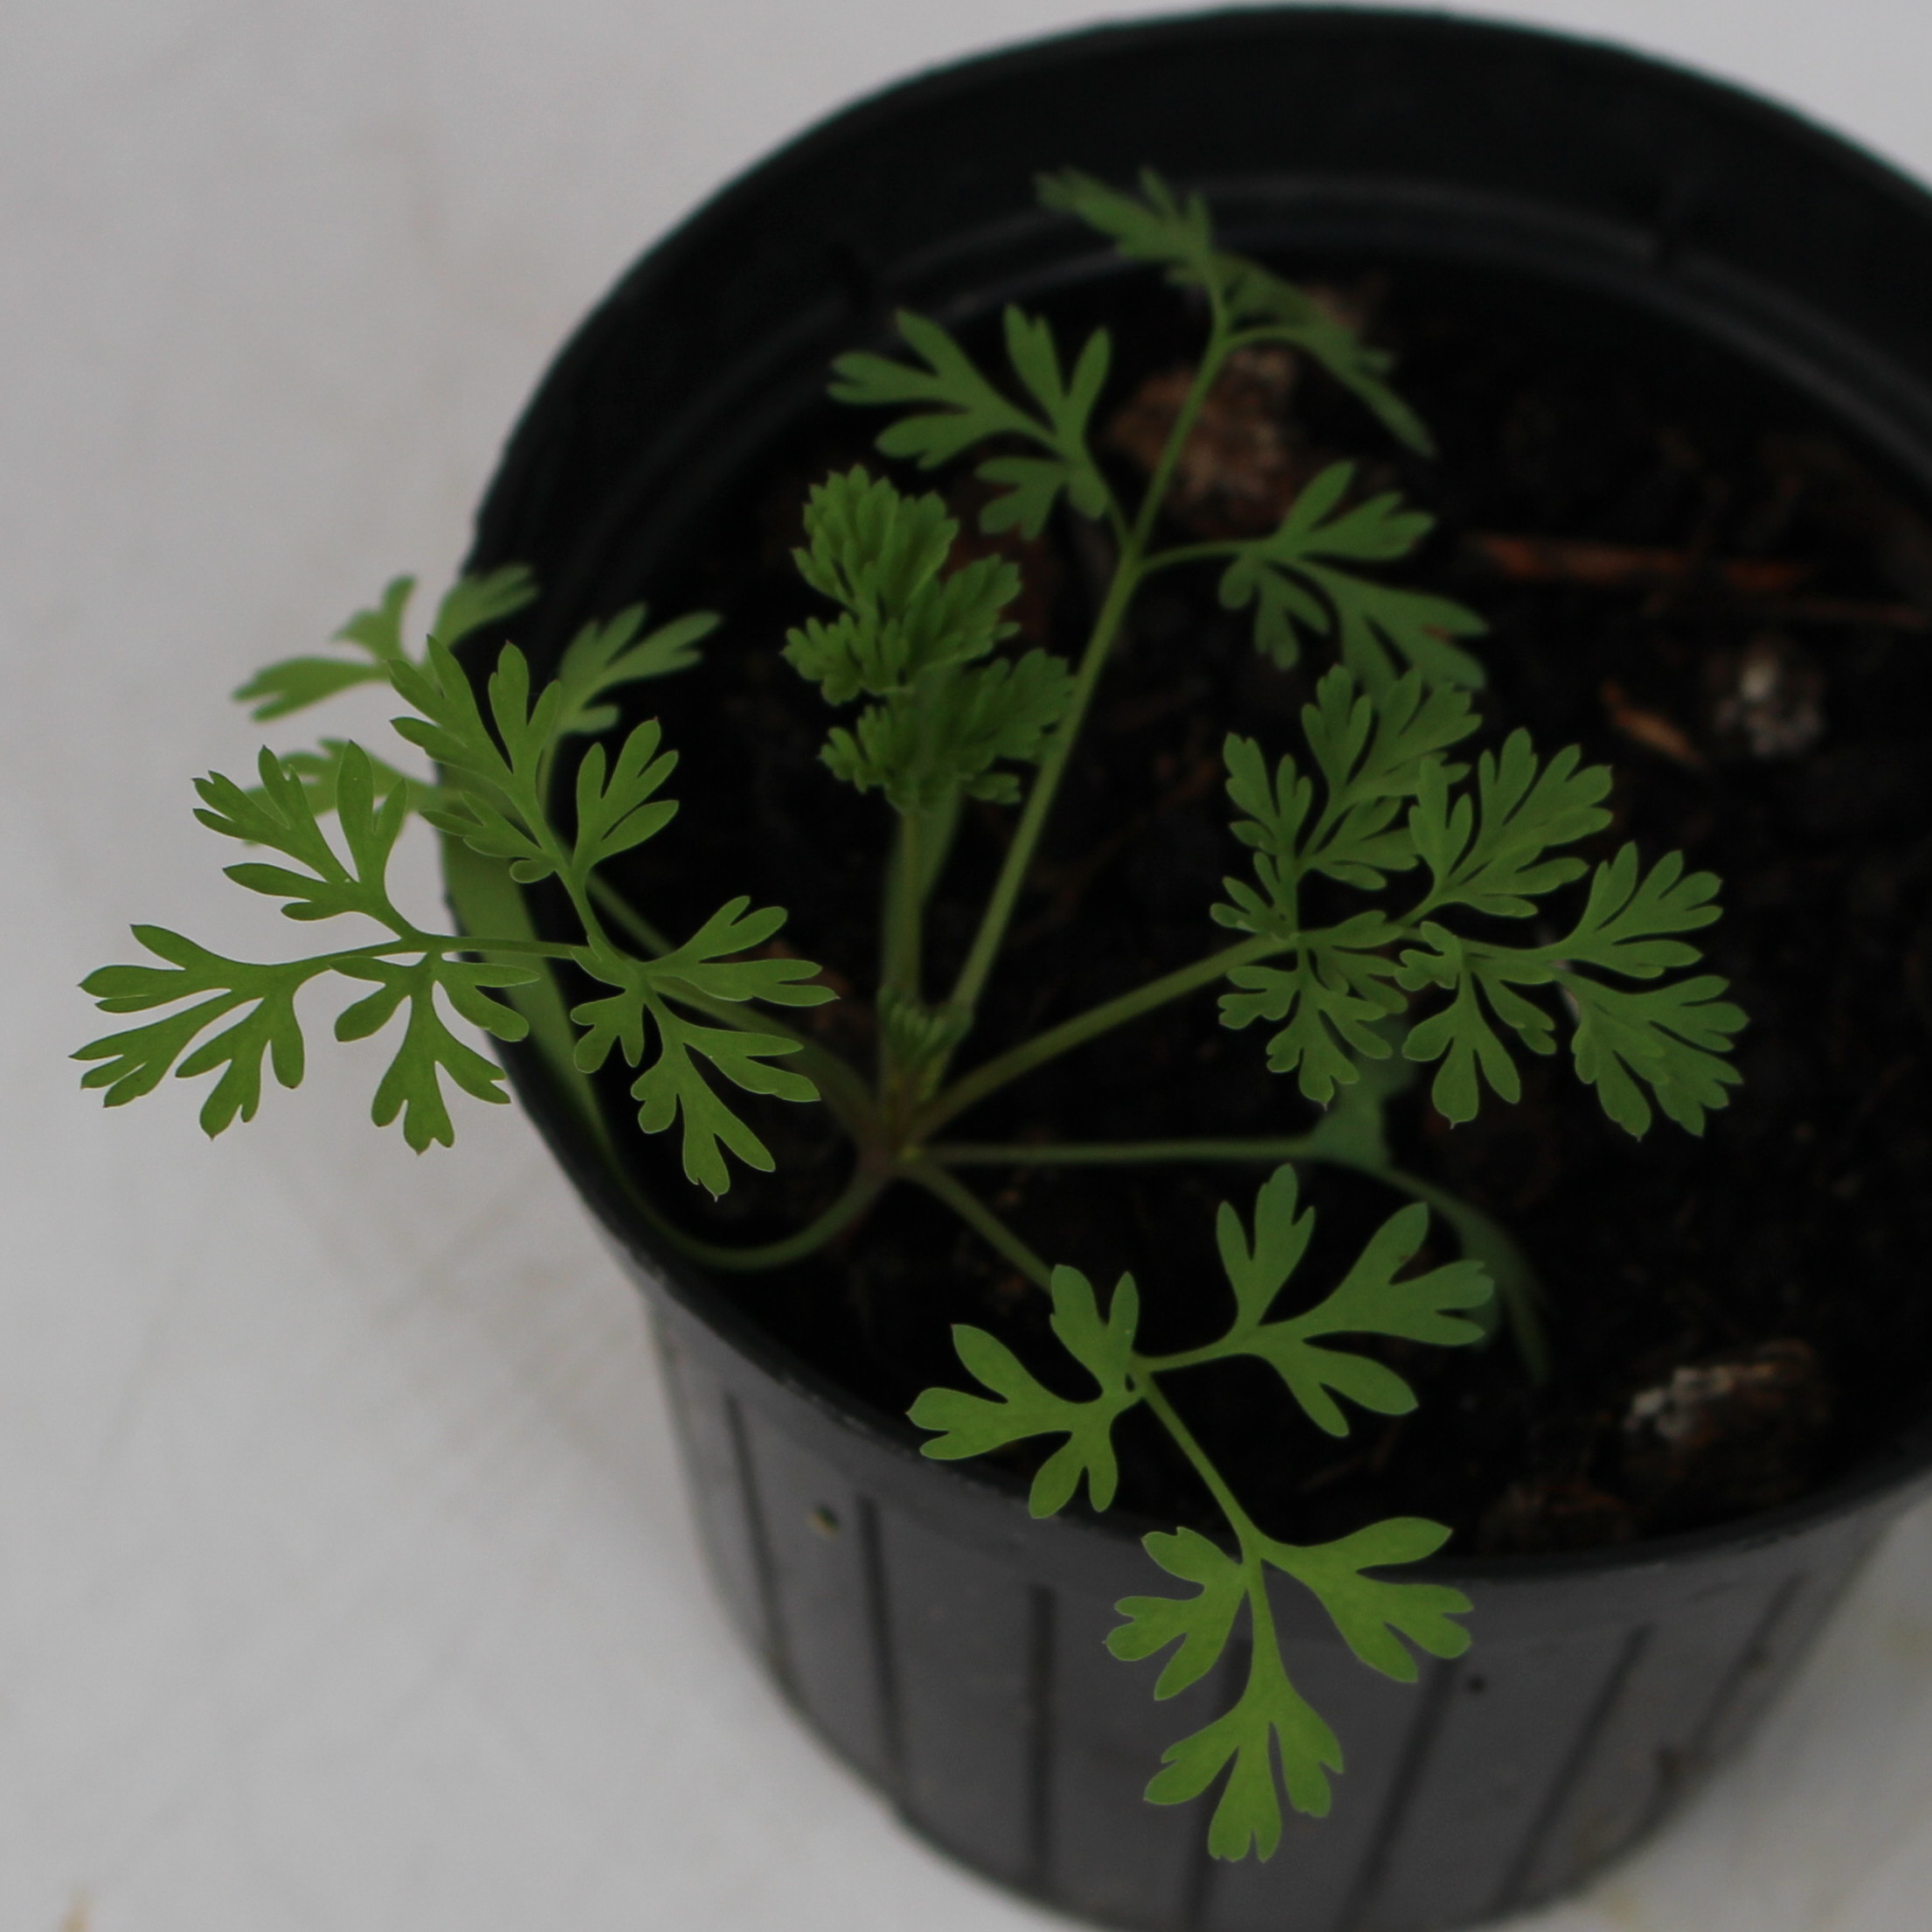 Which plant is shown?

Fumaria officinalis
